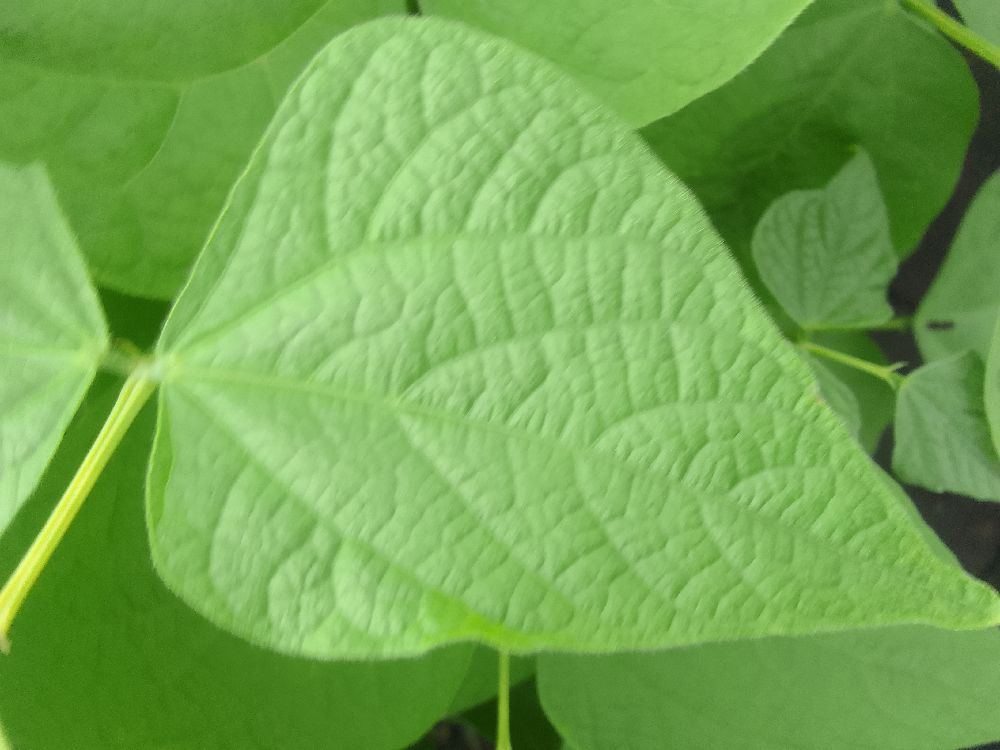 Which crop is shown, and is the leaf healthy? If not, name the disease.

common bean, healthy
